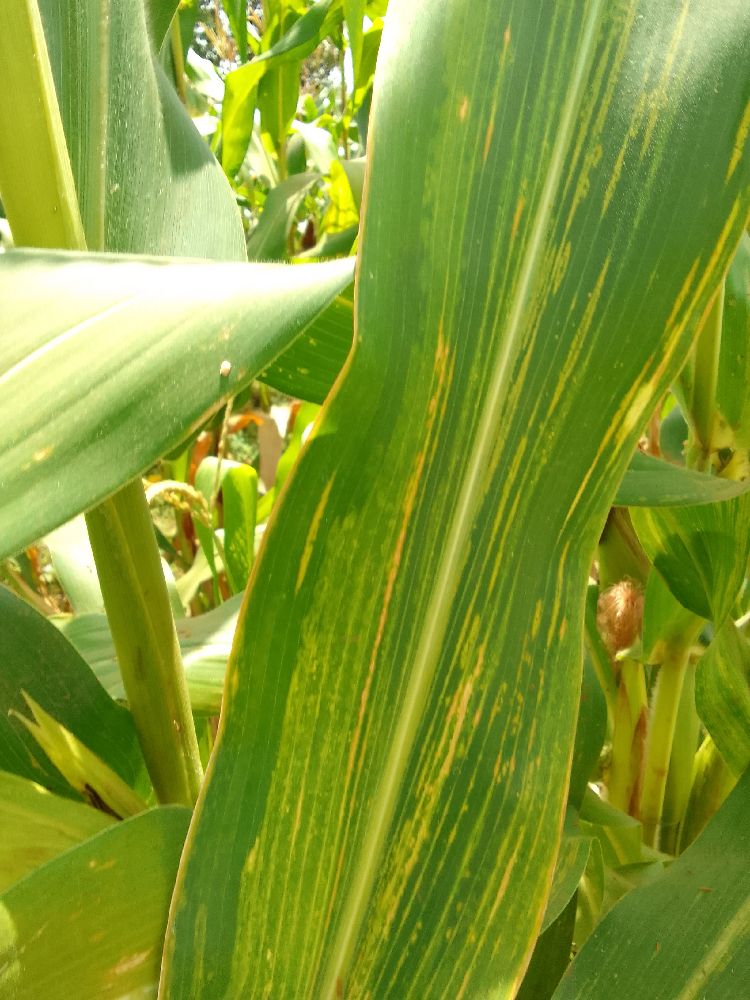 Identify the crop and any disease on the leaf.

maize, maize lethal necrosis
